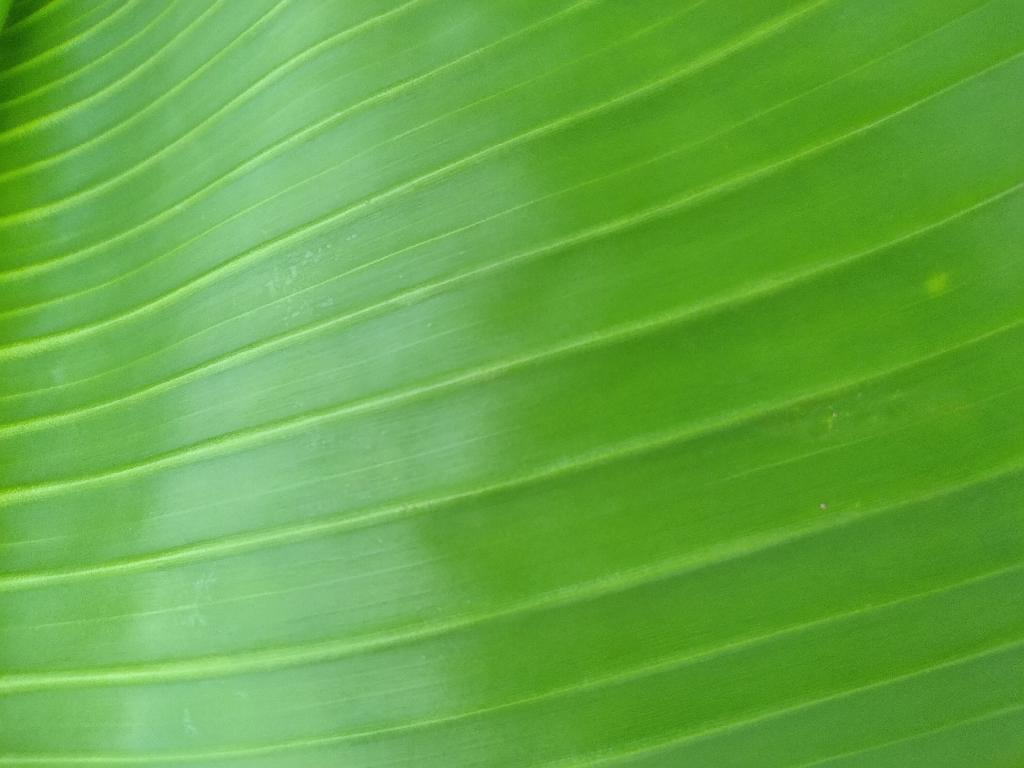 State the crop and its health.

banana, healthy
